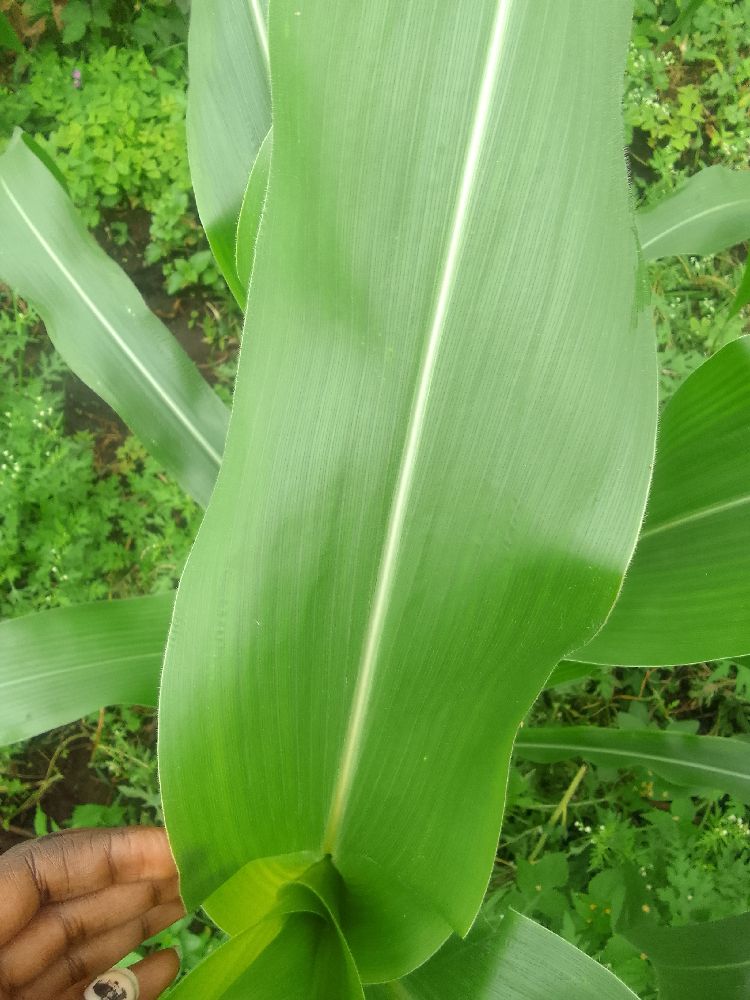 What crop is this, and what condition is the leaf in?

maize, healthy
